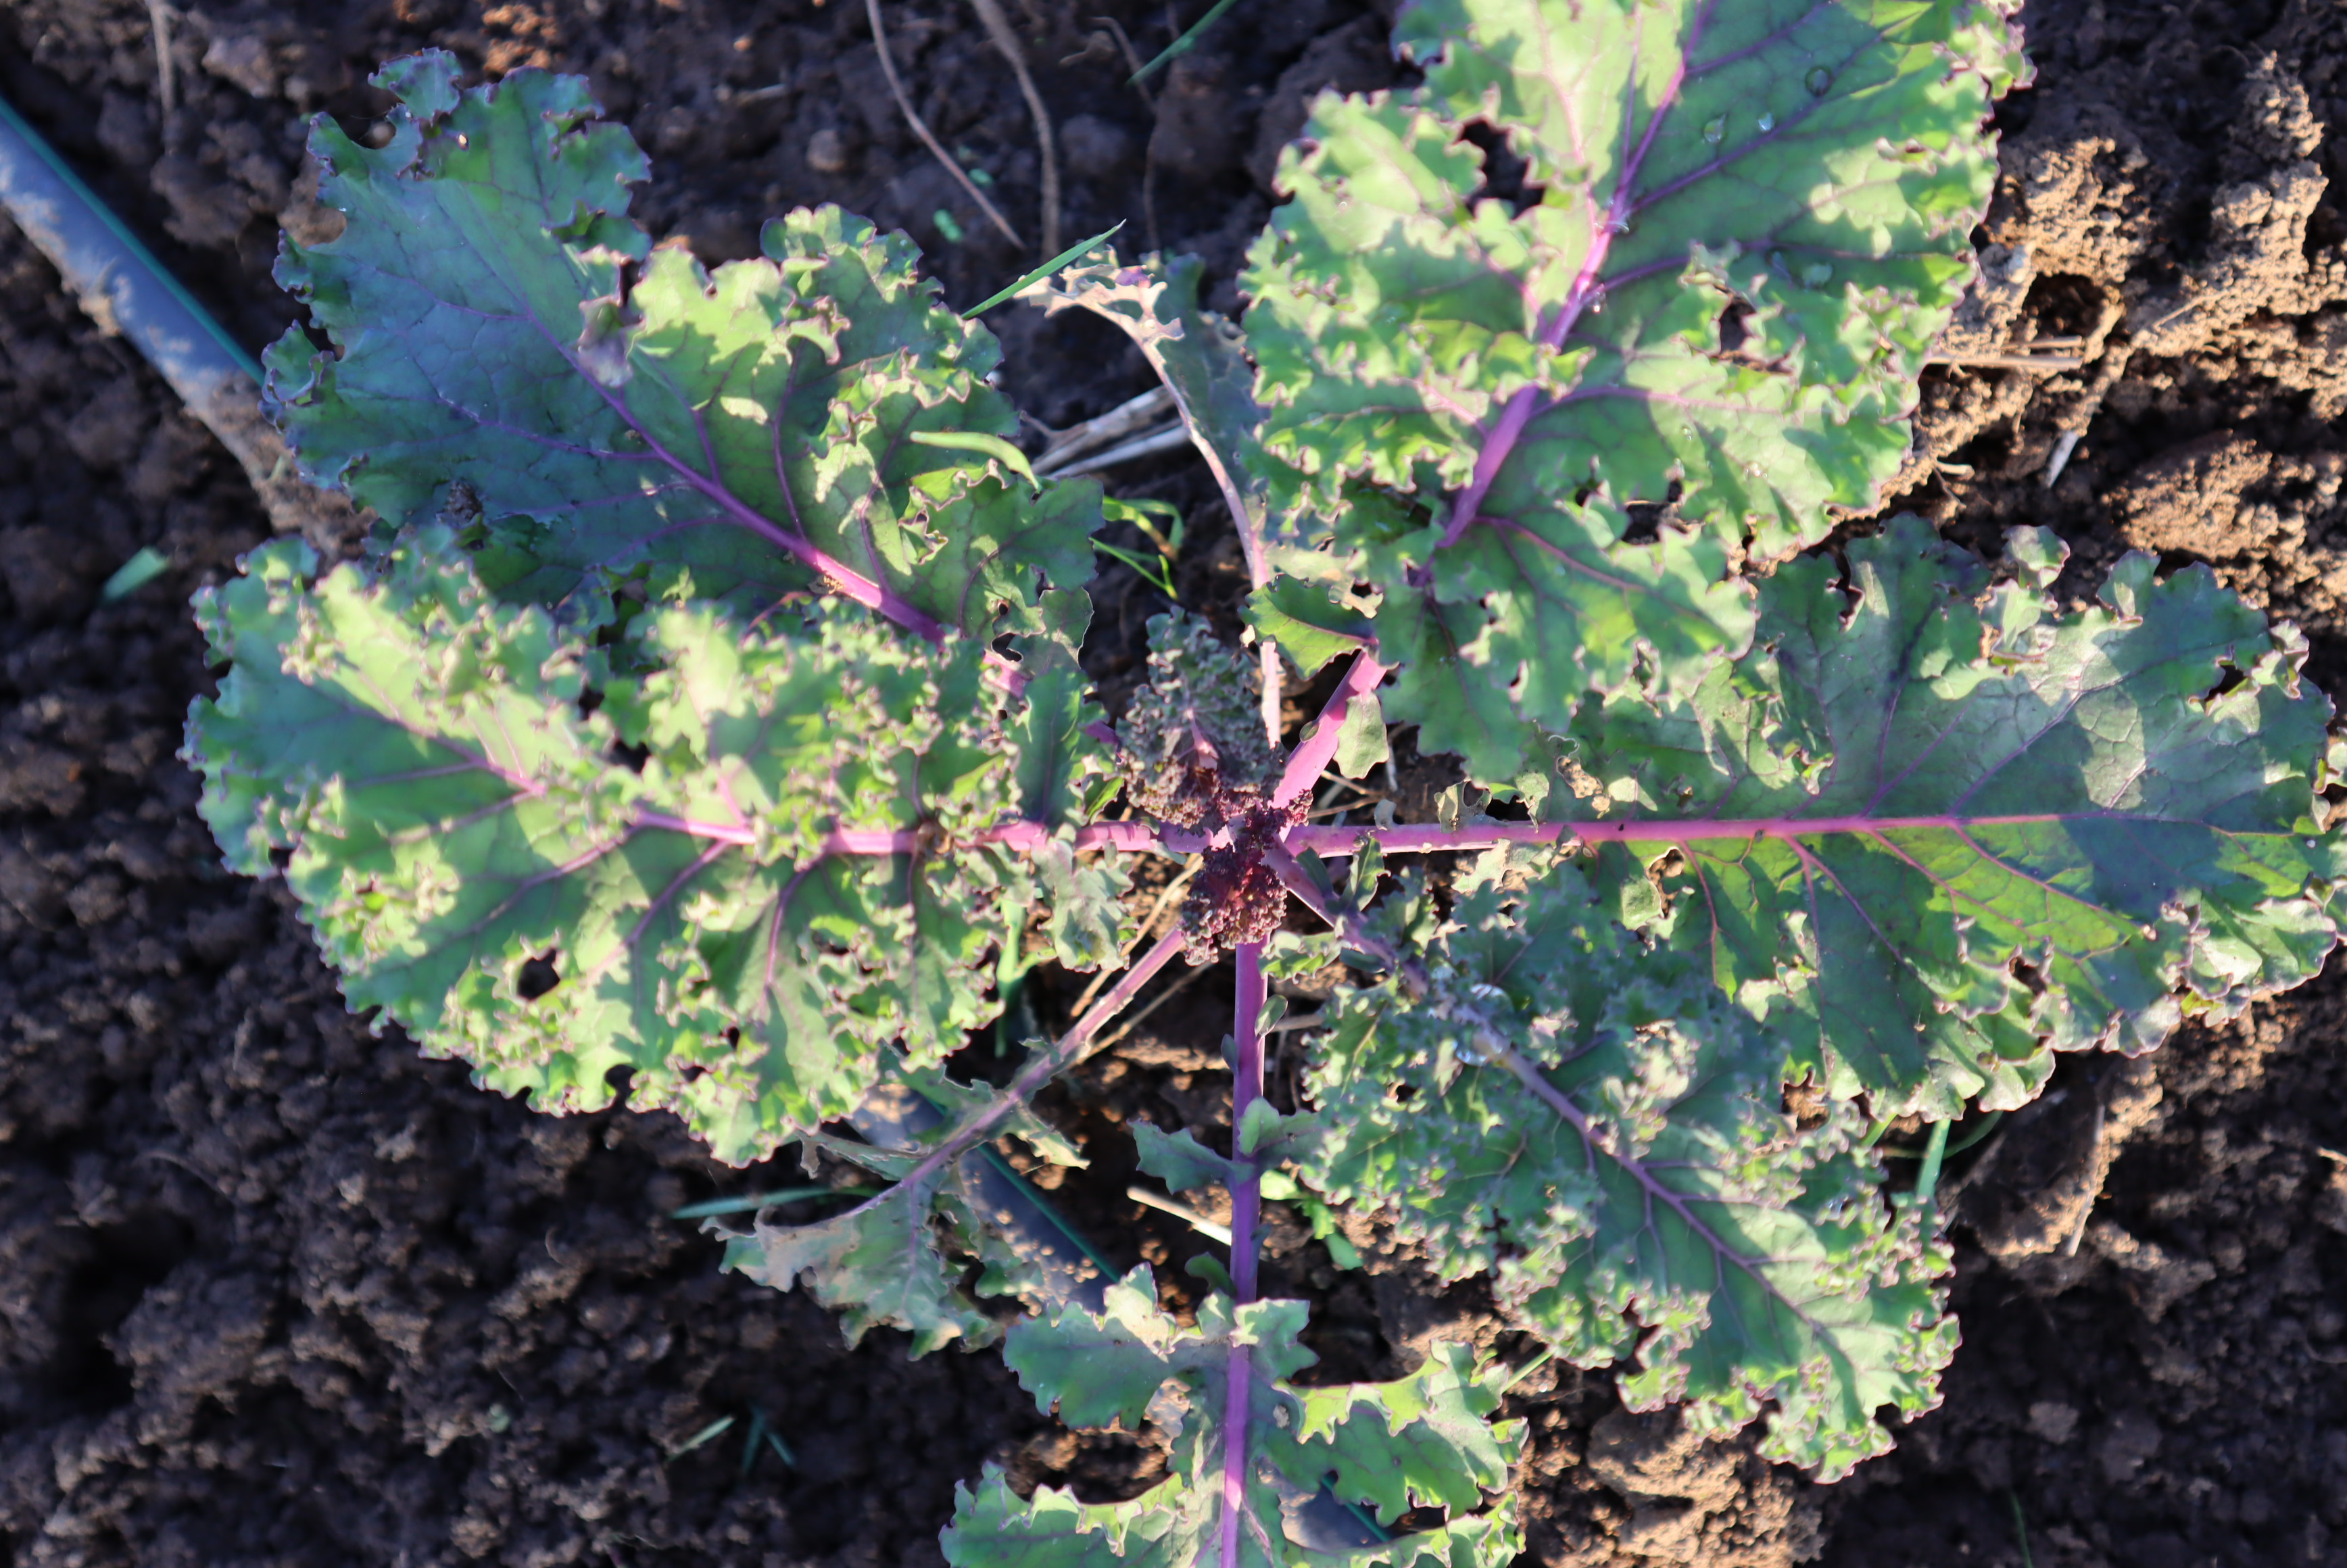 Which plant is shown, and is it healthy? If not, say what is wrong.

kale, healthy
